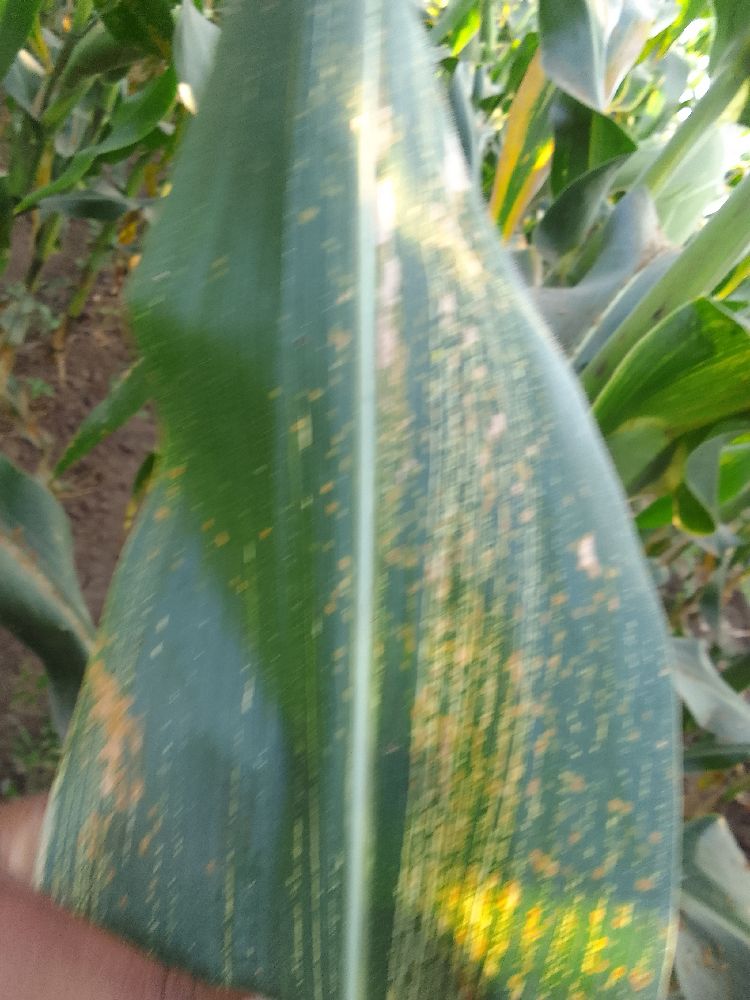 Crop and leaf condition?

maize, maize streak virus
